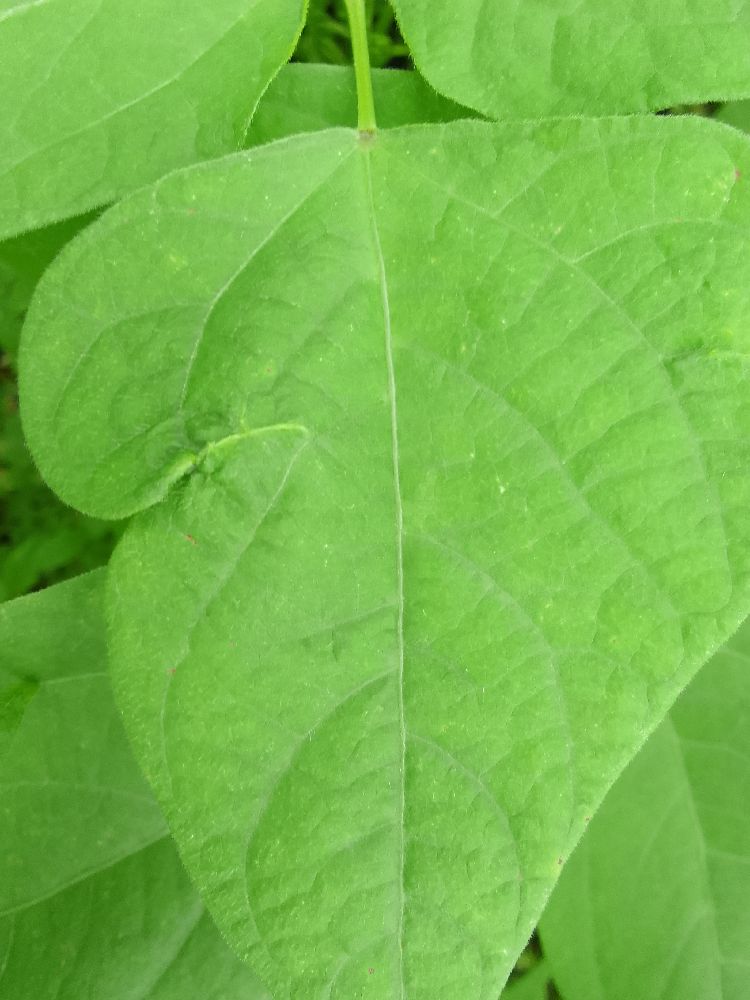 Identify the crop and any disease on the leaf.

common bean, healthy
